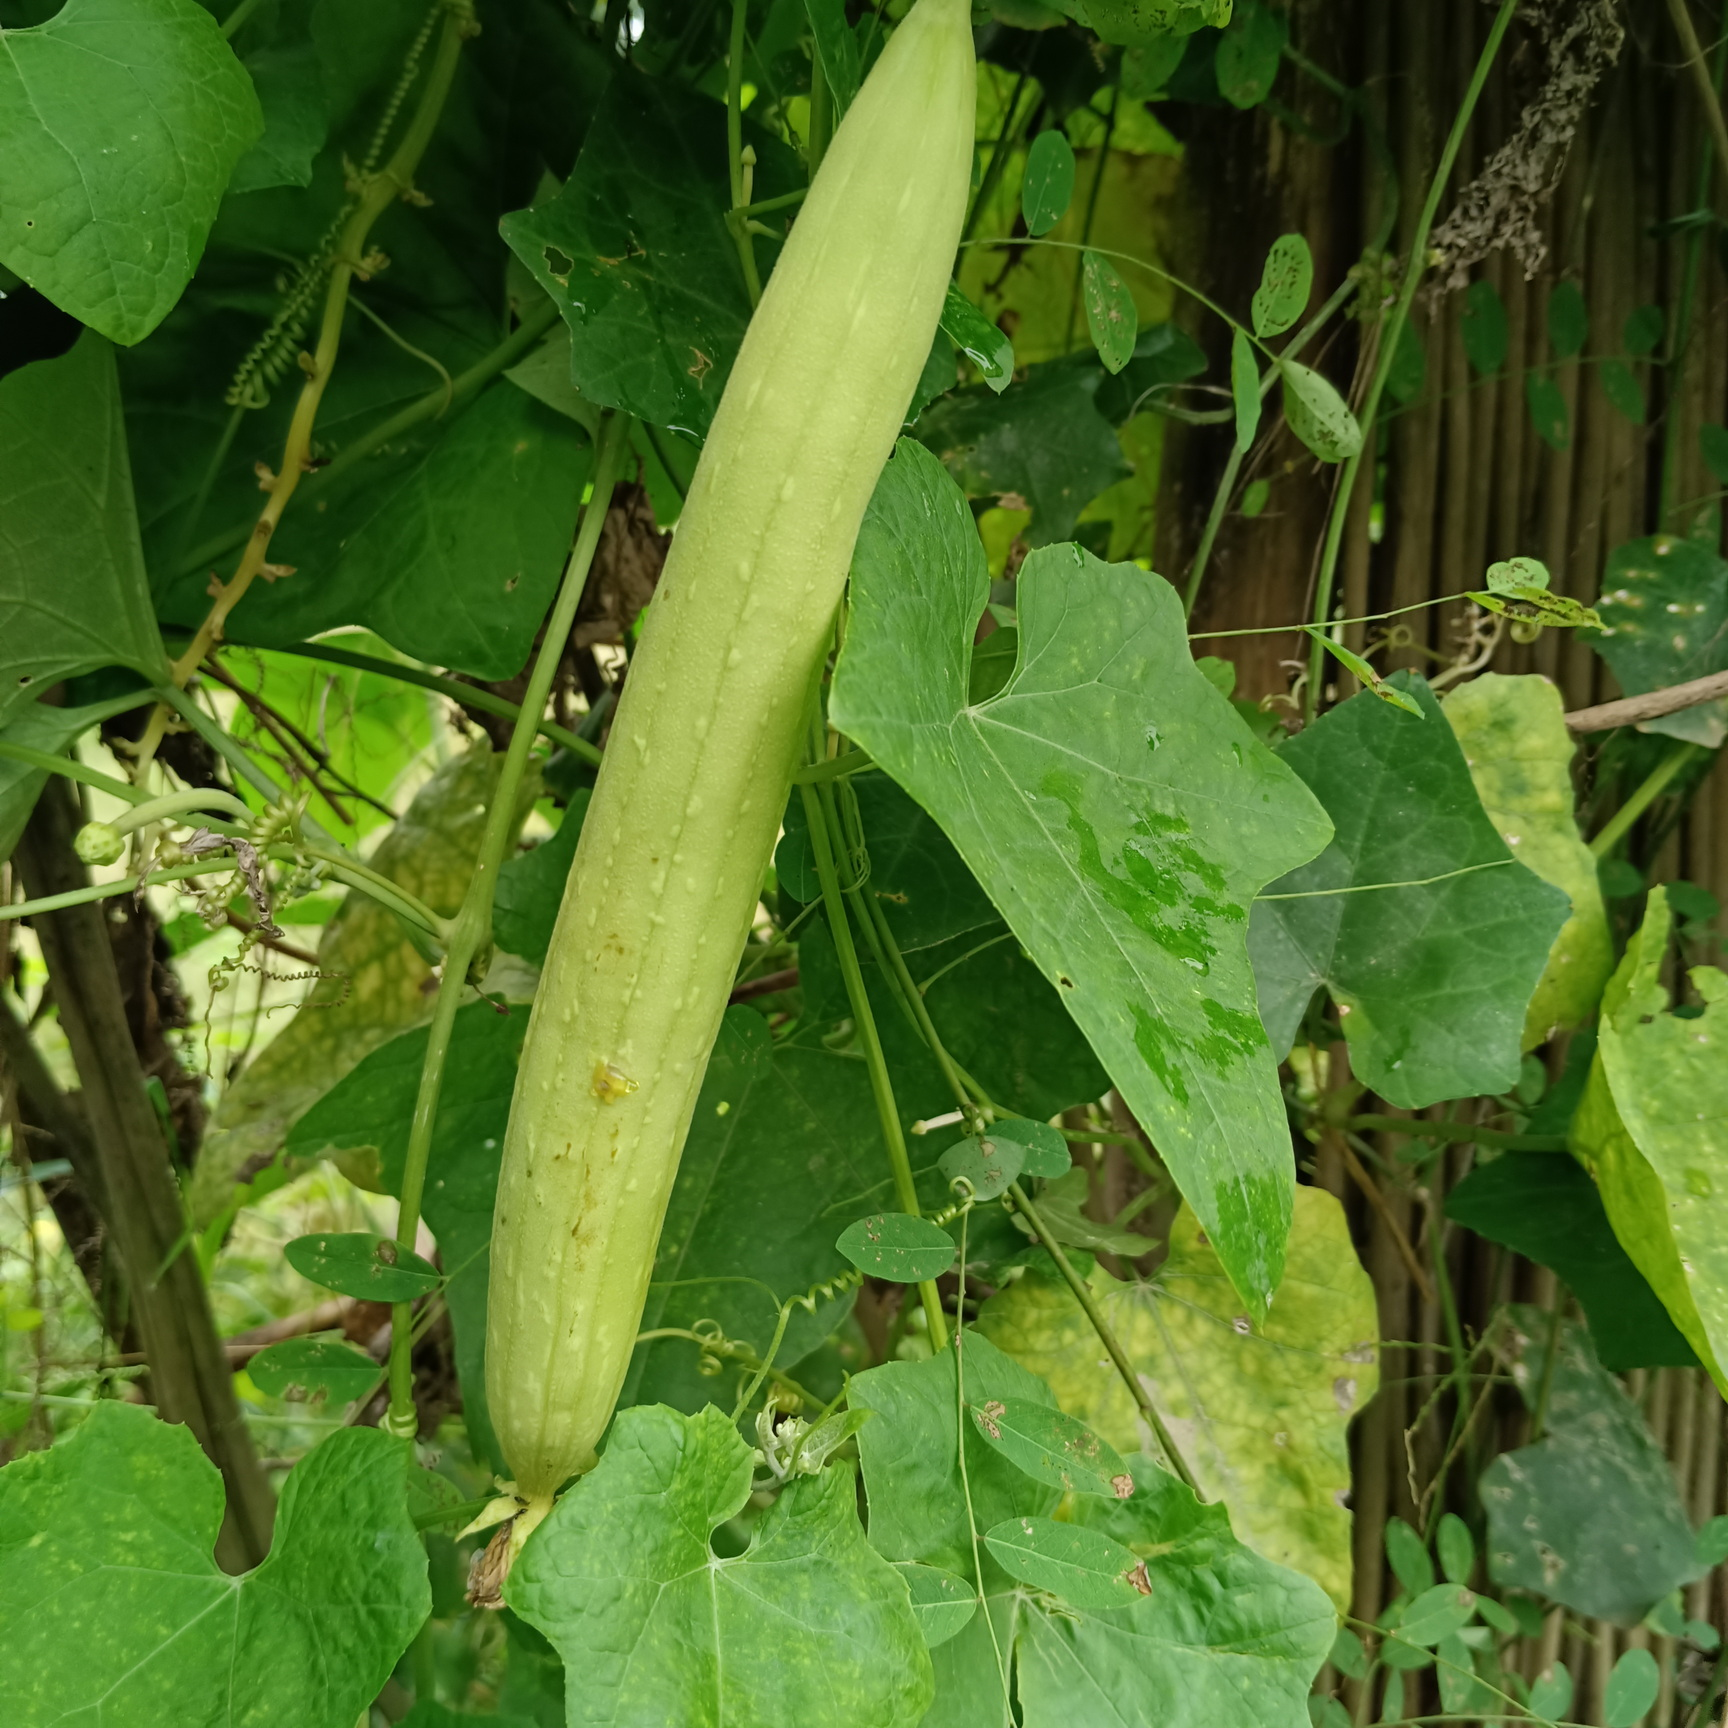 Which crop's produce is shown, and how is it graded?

luffa, fresh
